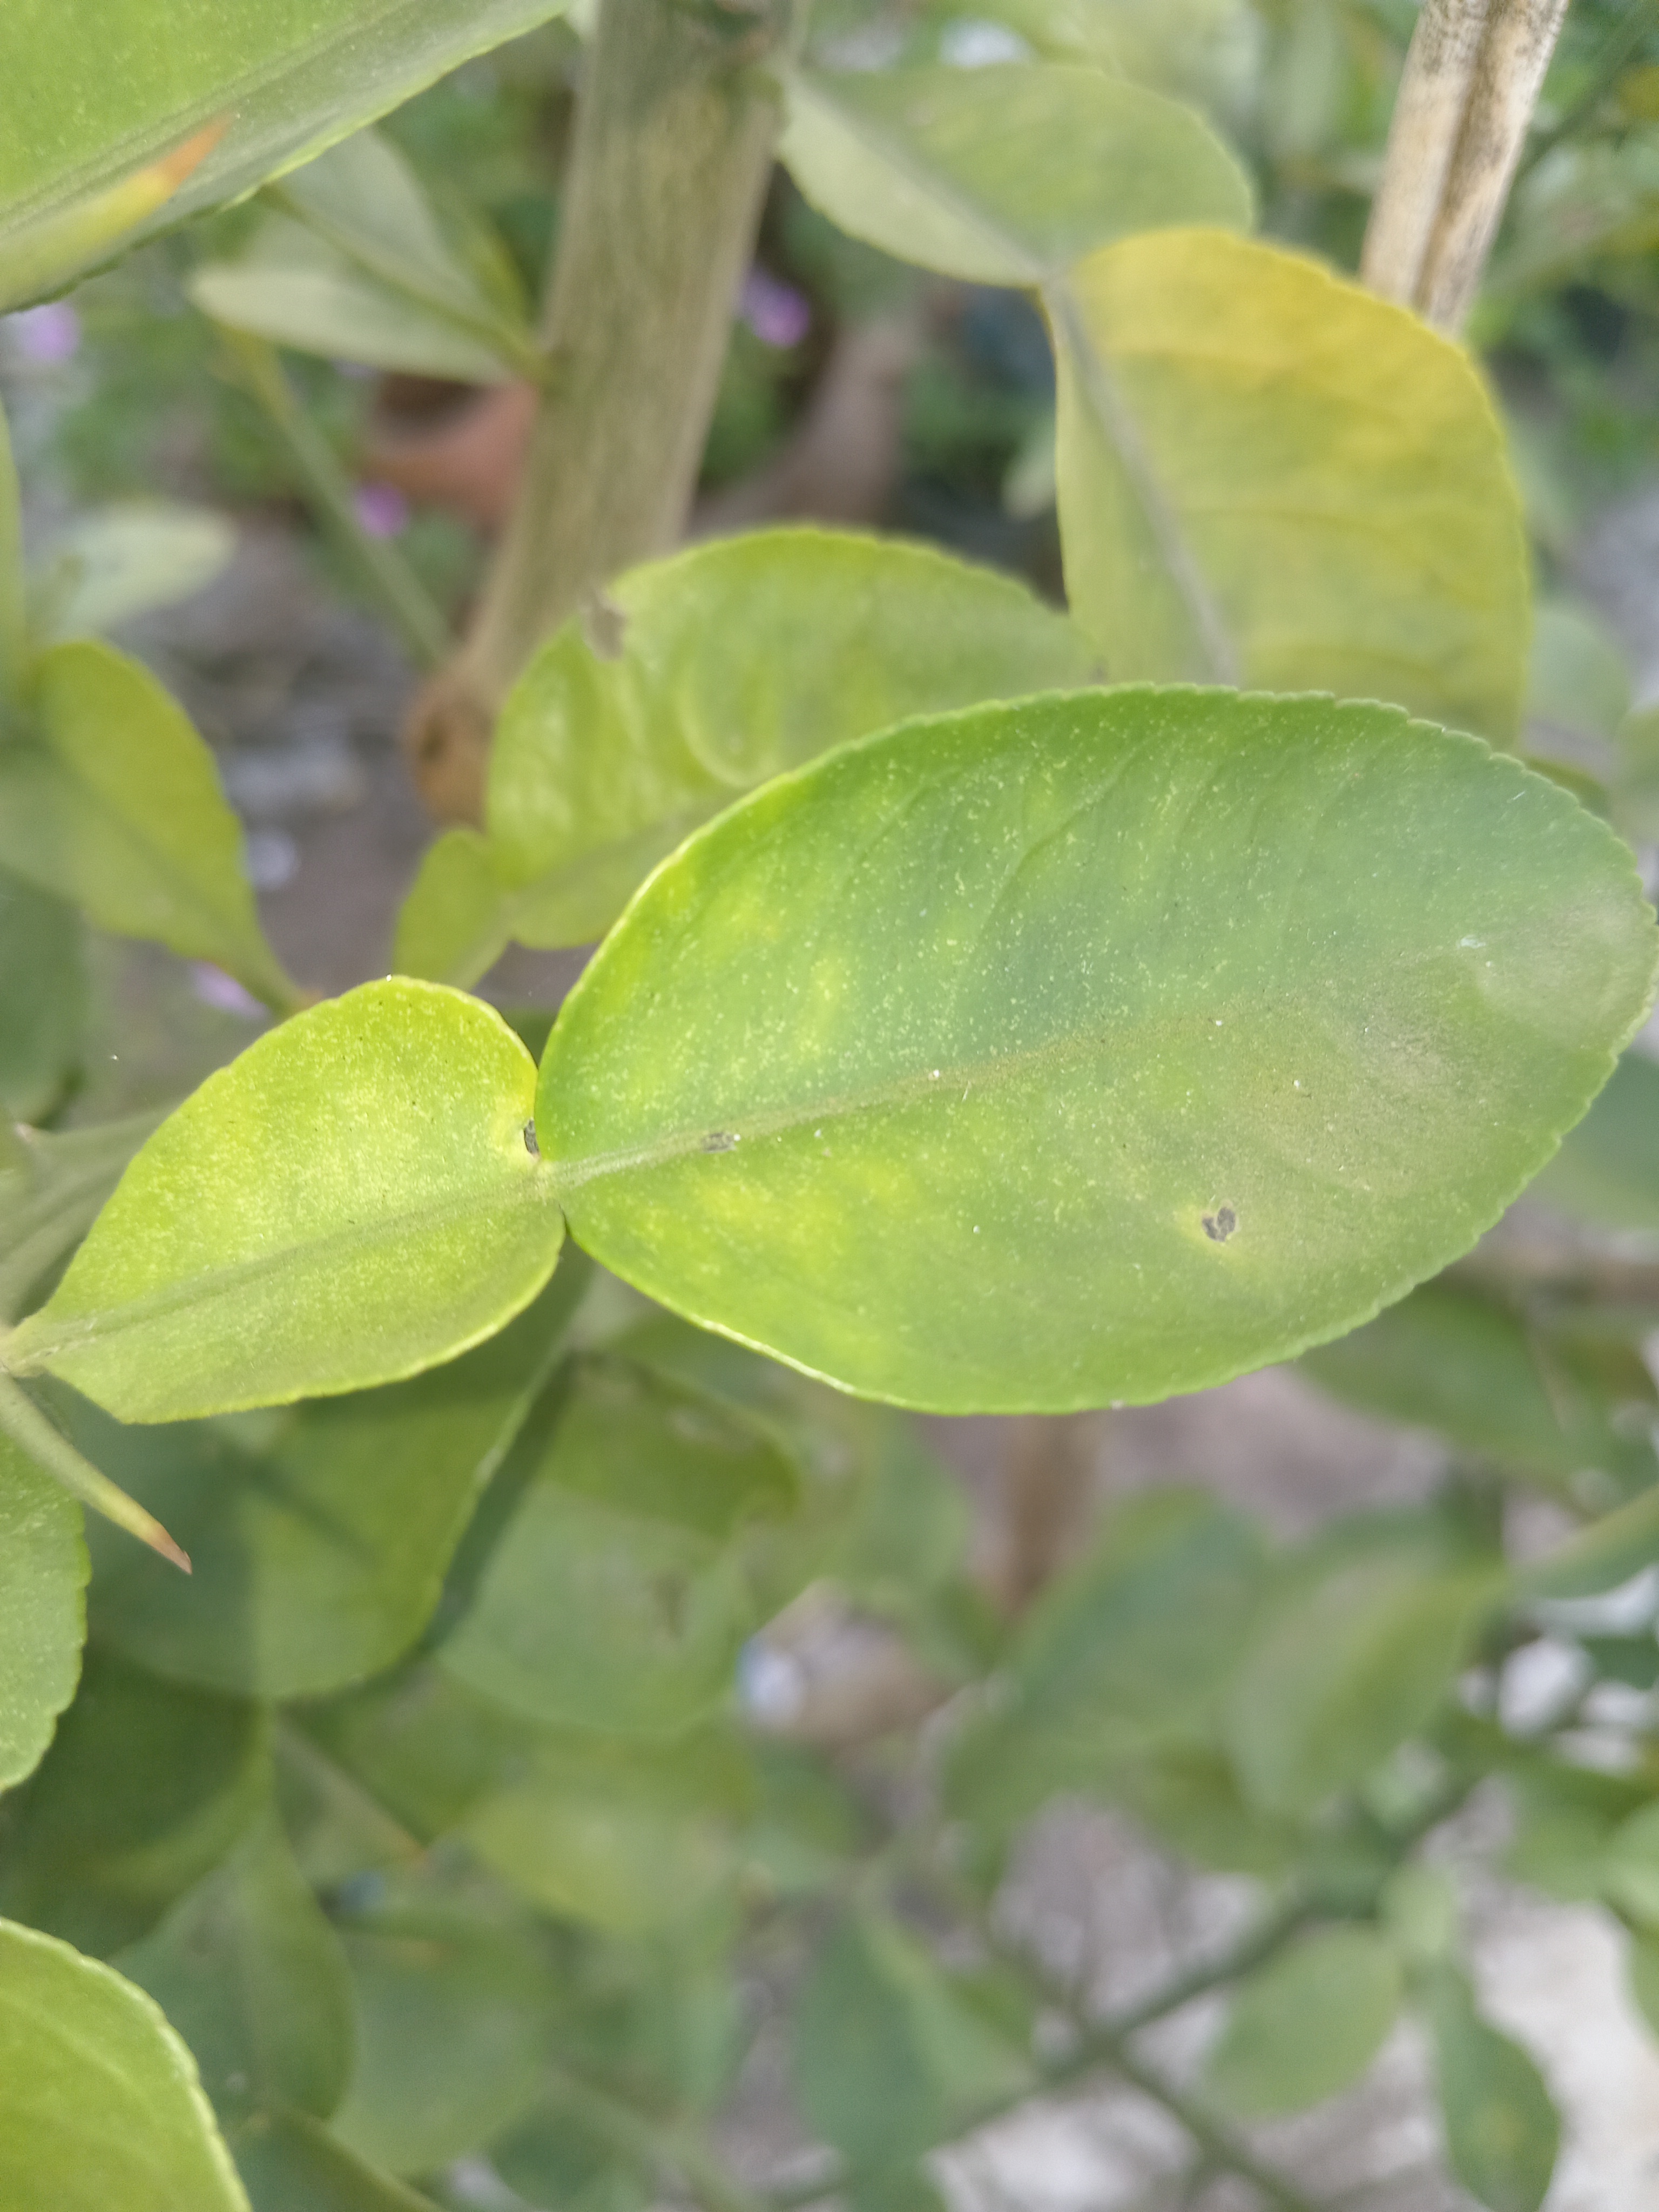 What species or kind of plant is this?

lemon
